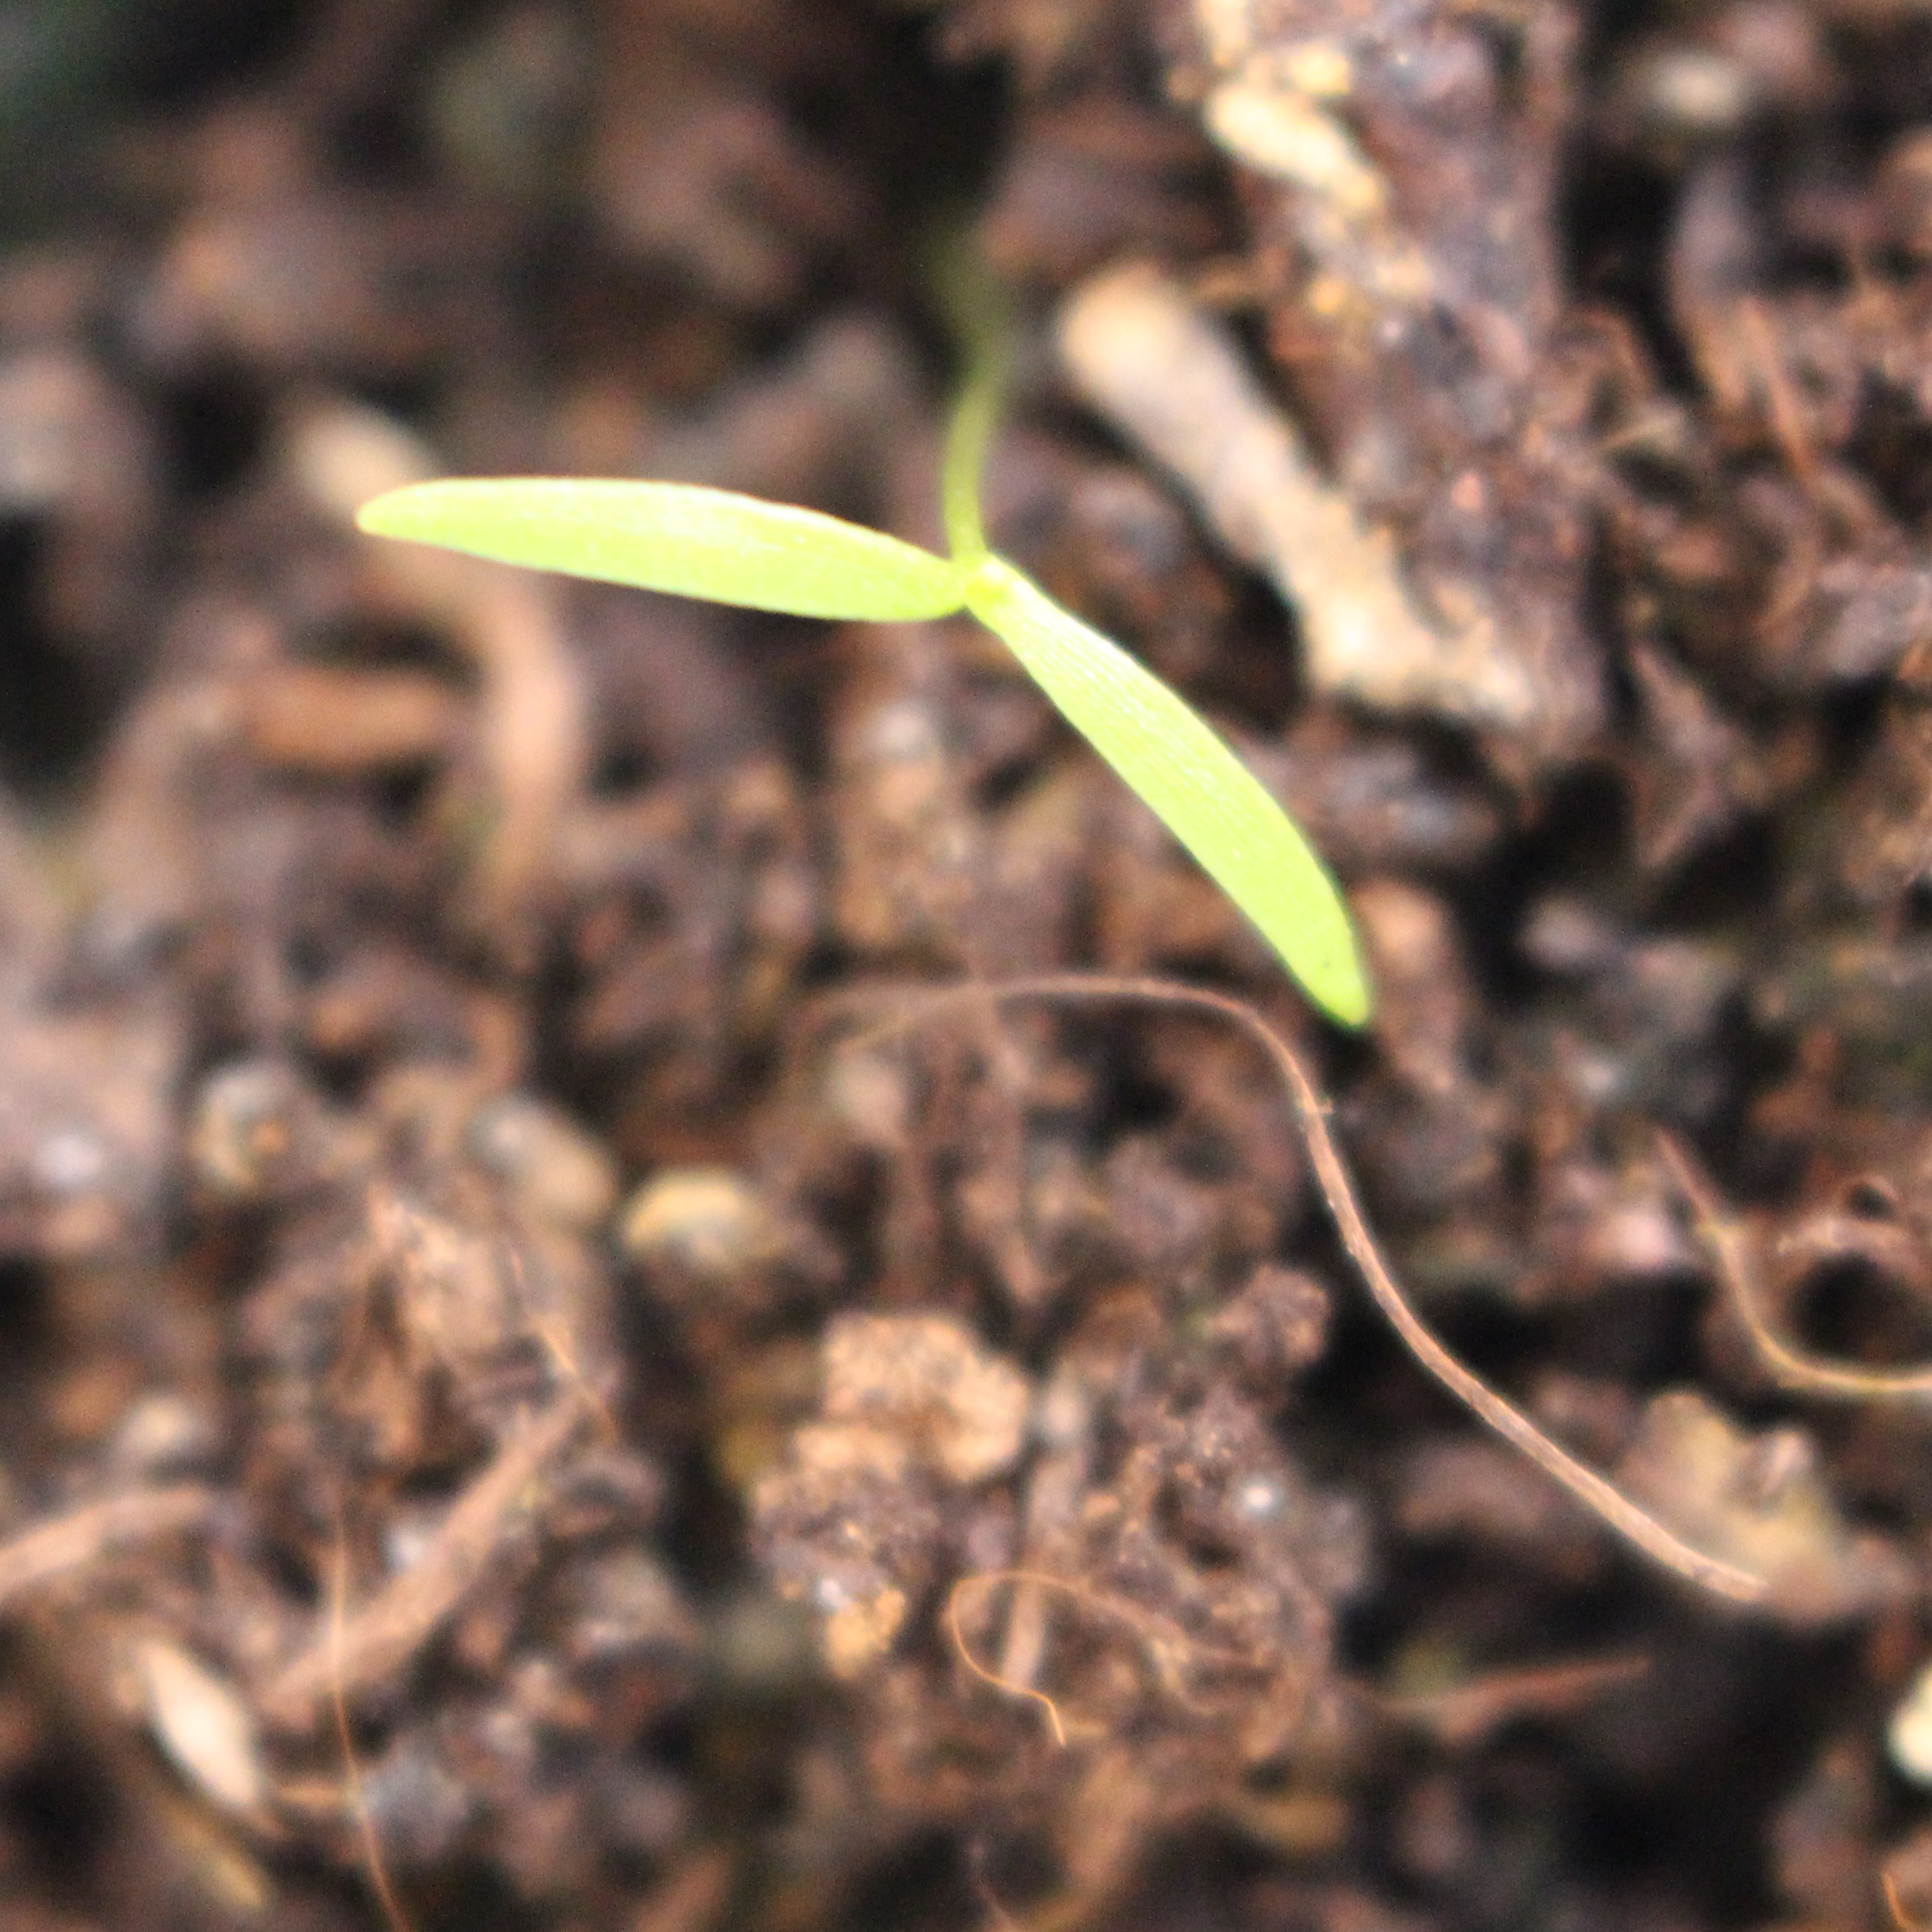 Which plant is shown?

Papaver rhoeas
